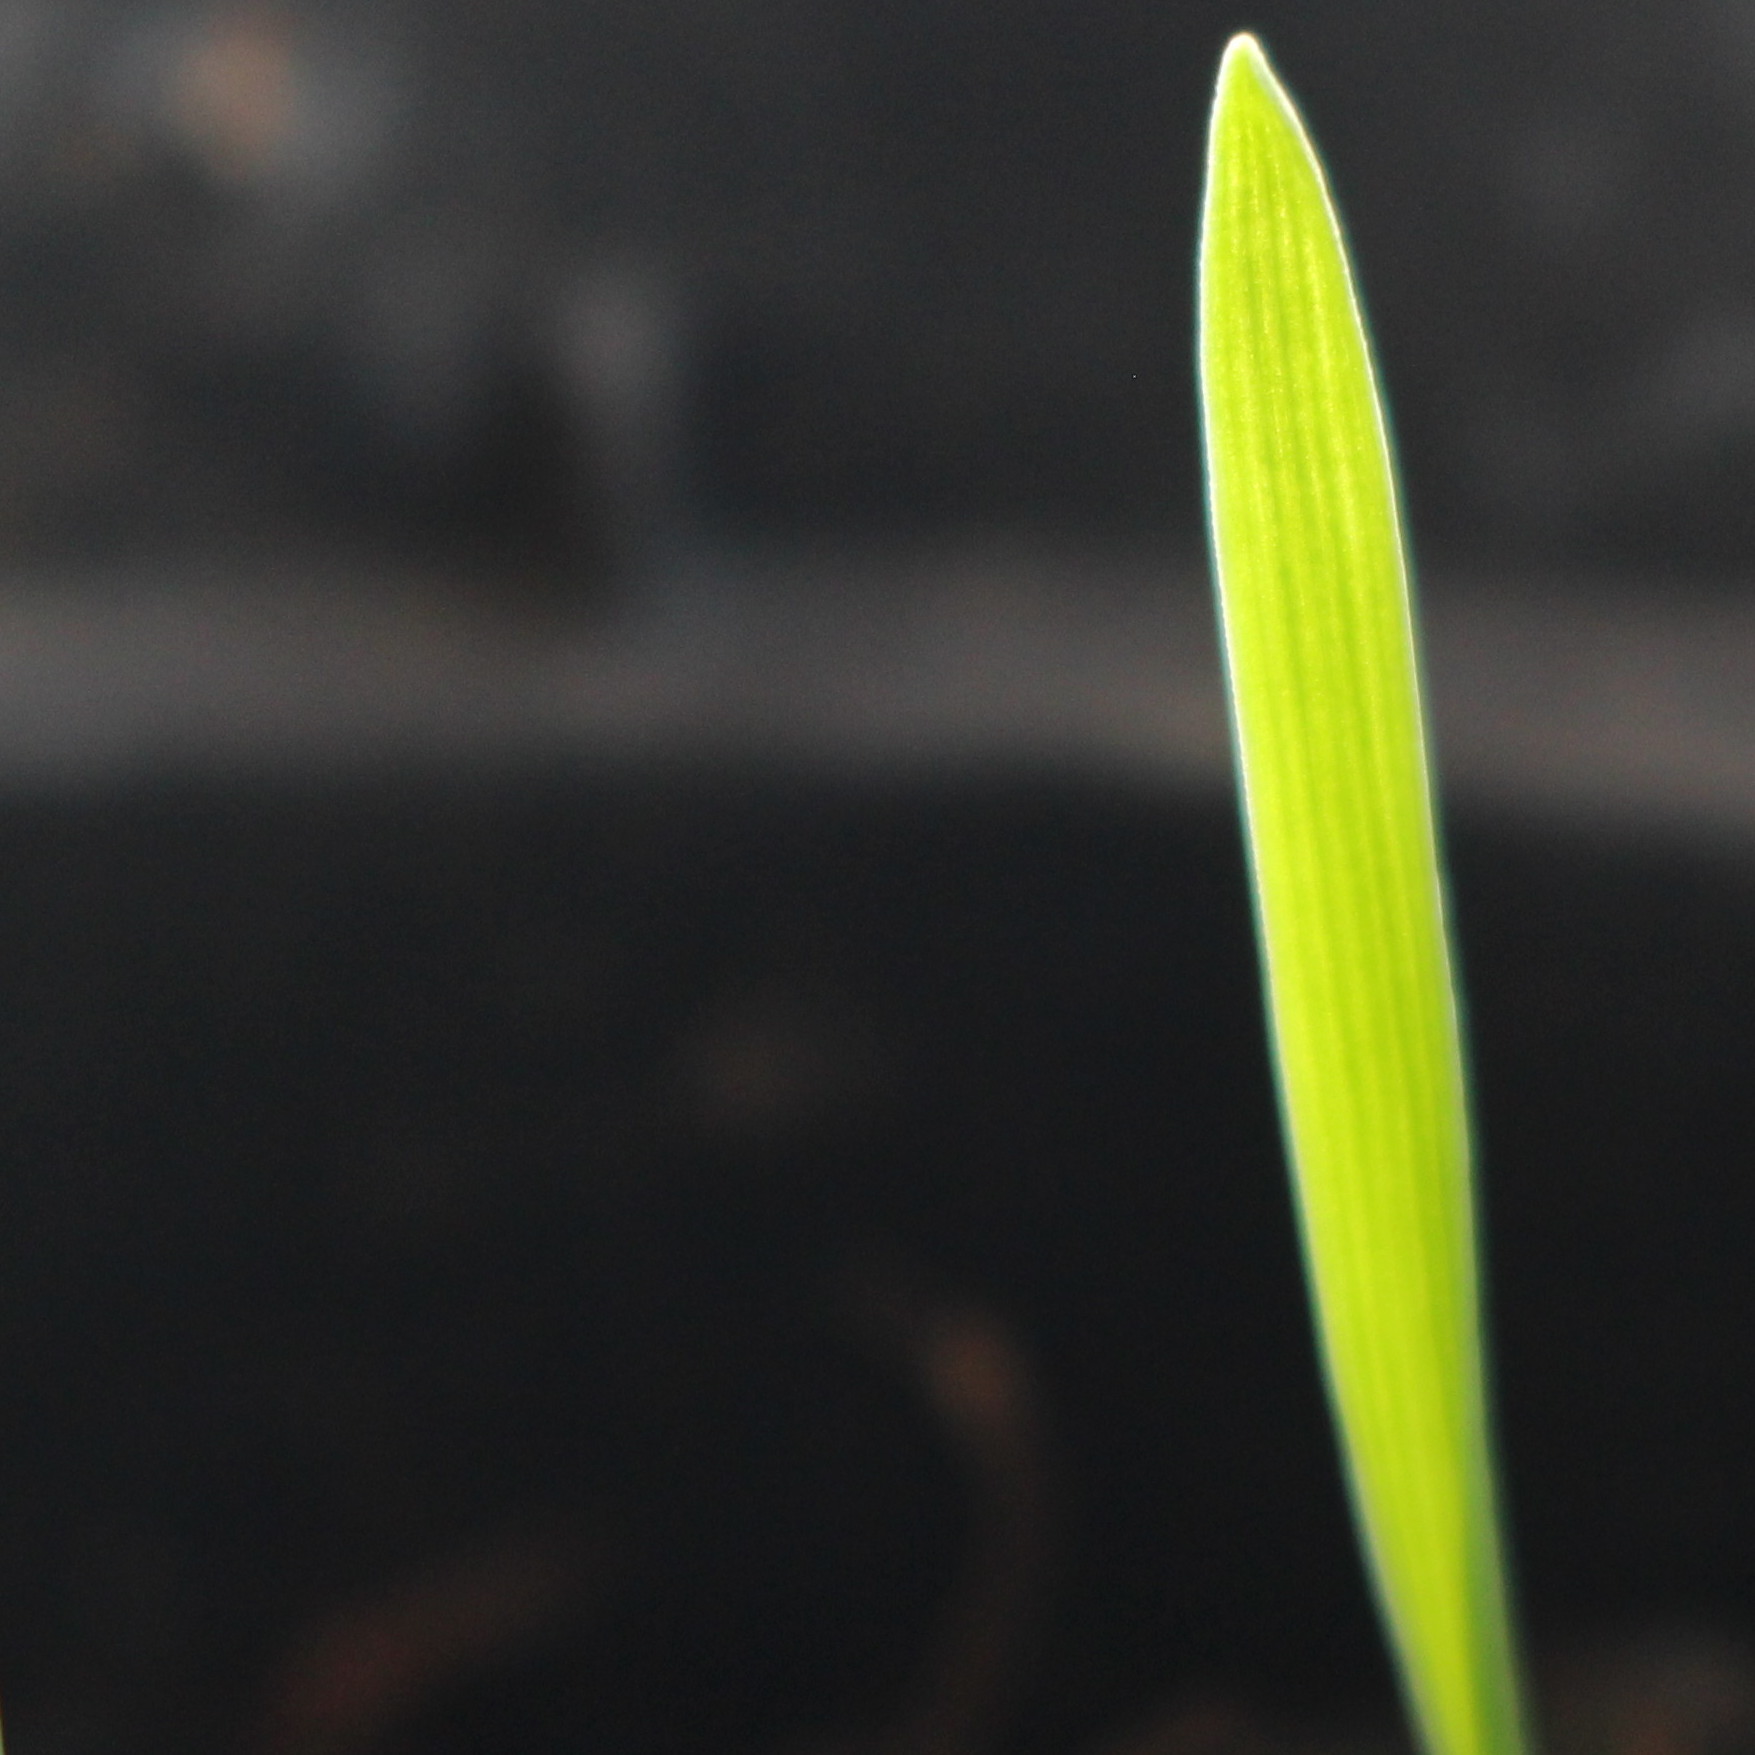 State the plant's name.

Avena sterilis
